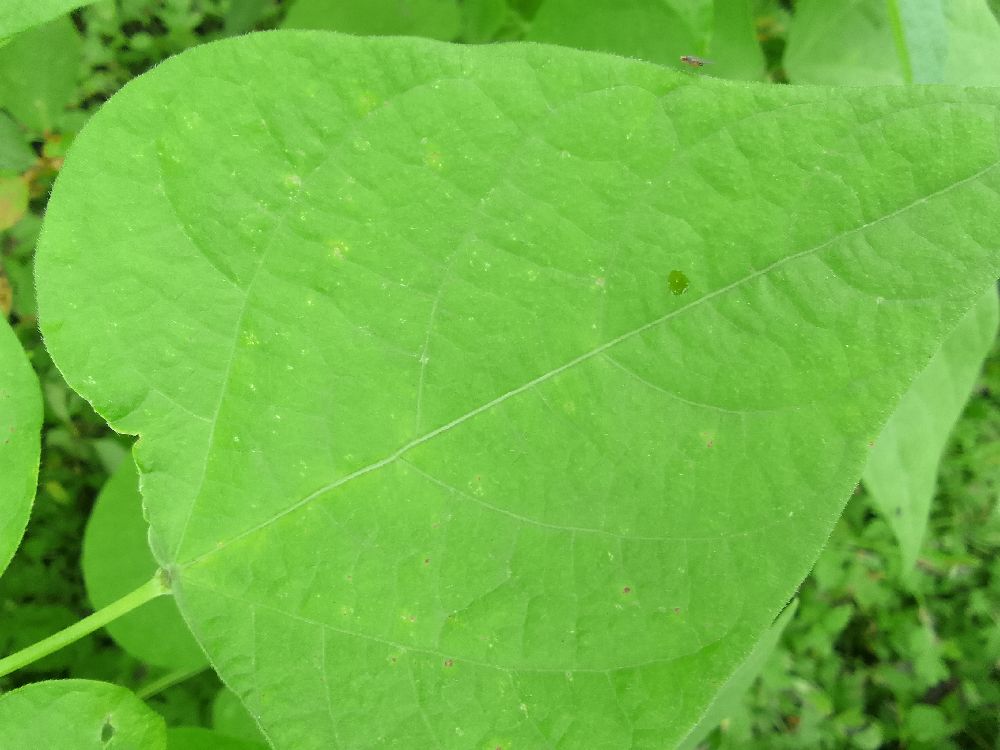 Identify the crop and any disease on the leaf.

common bean, healthy
